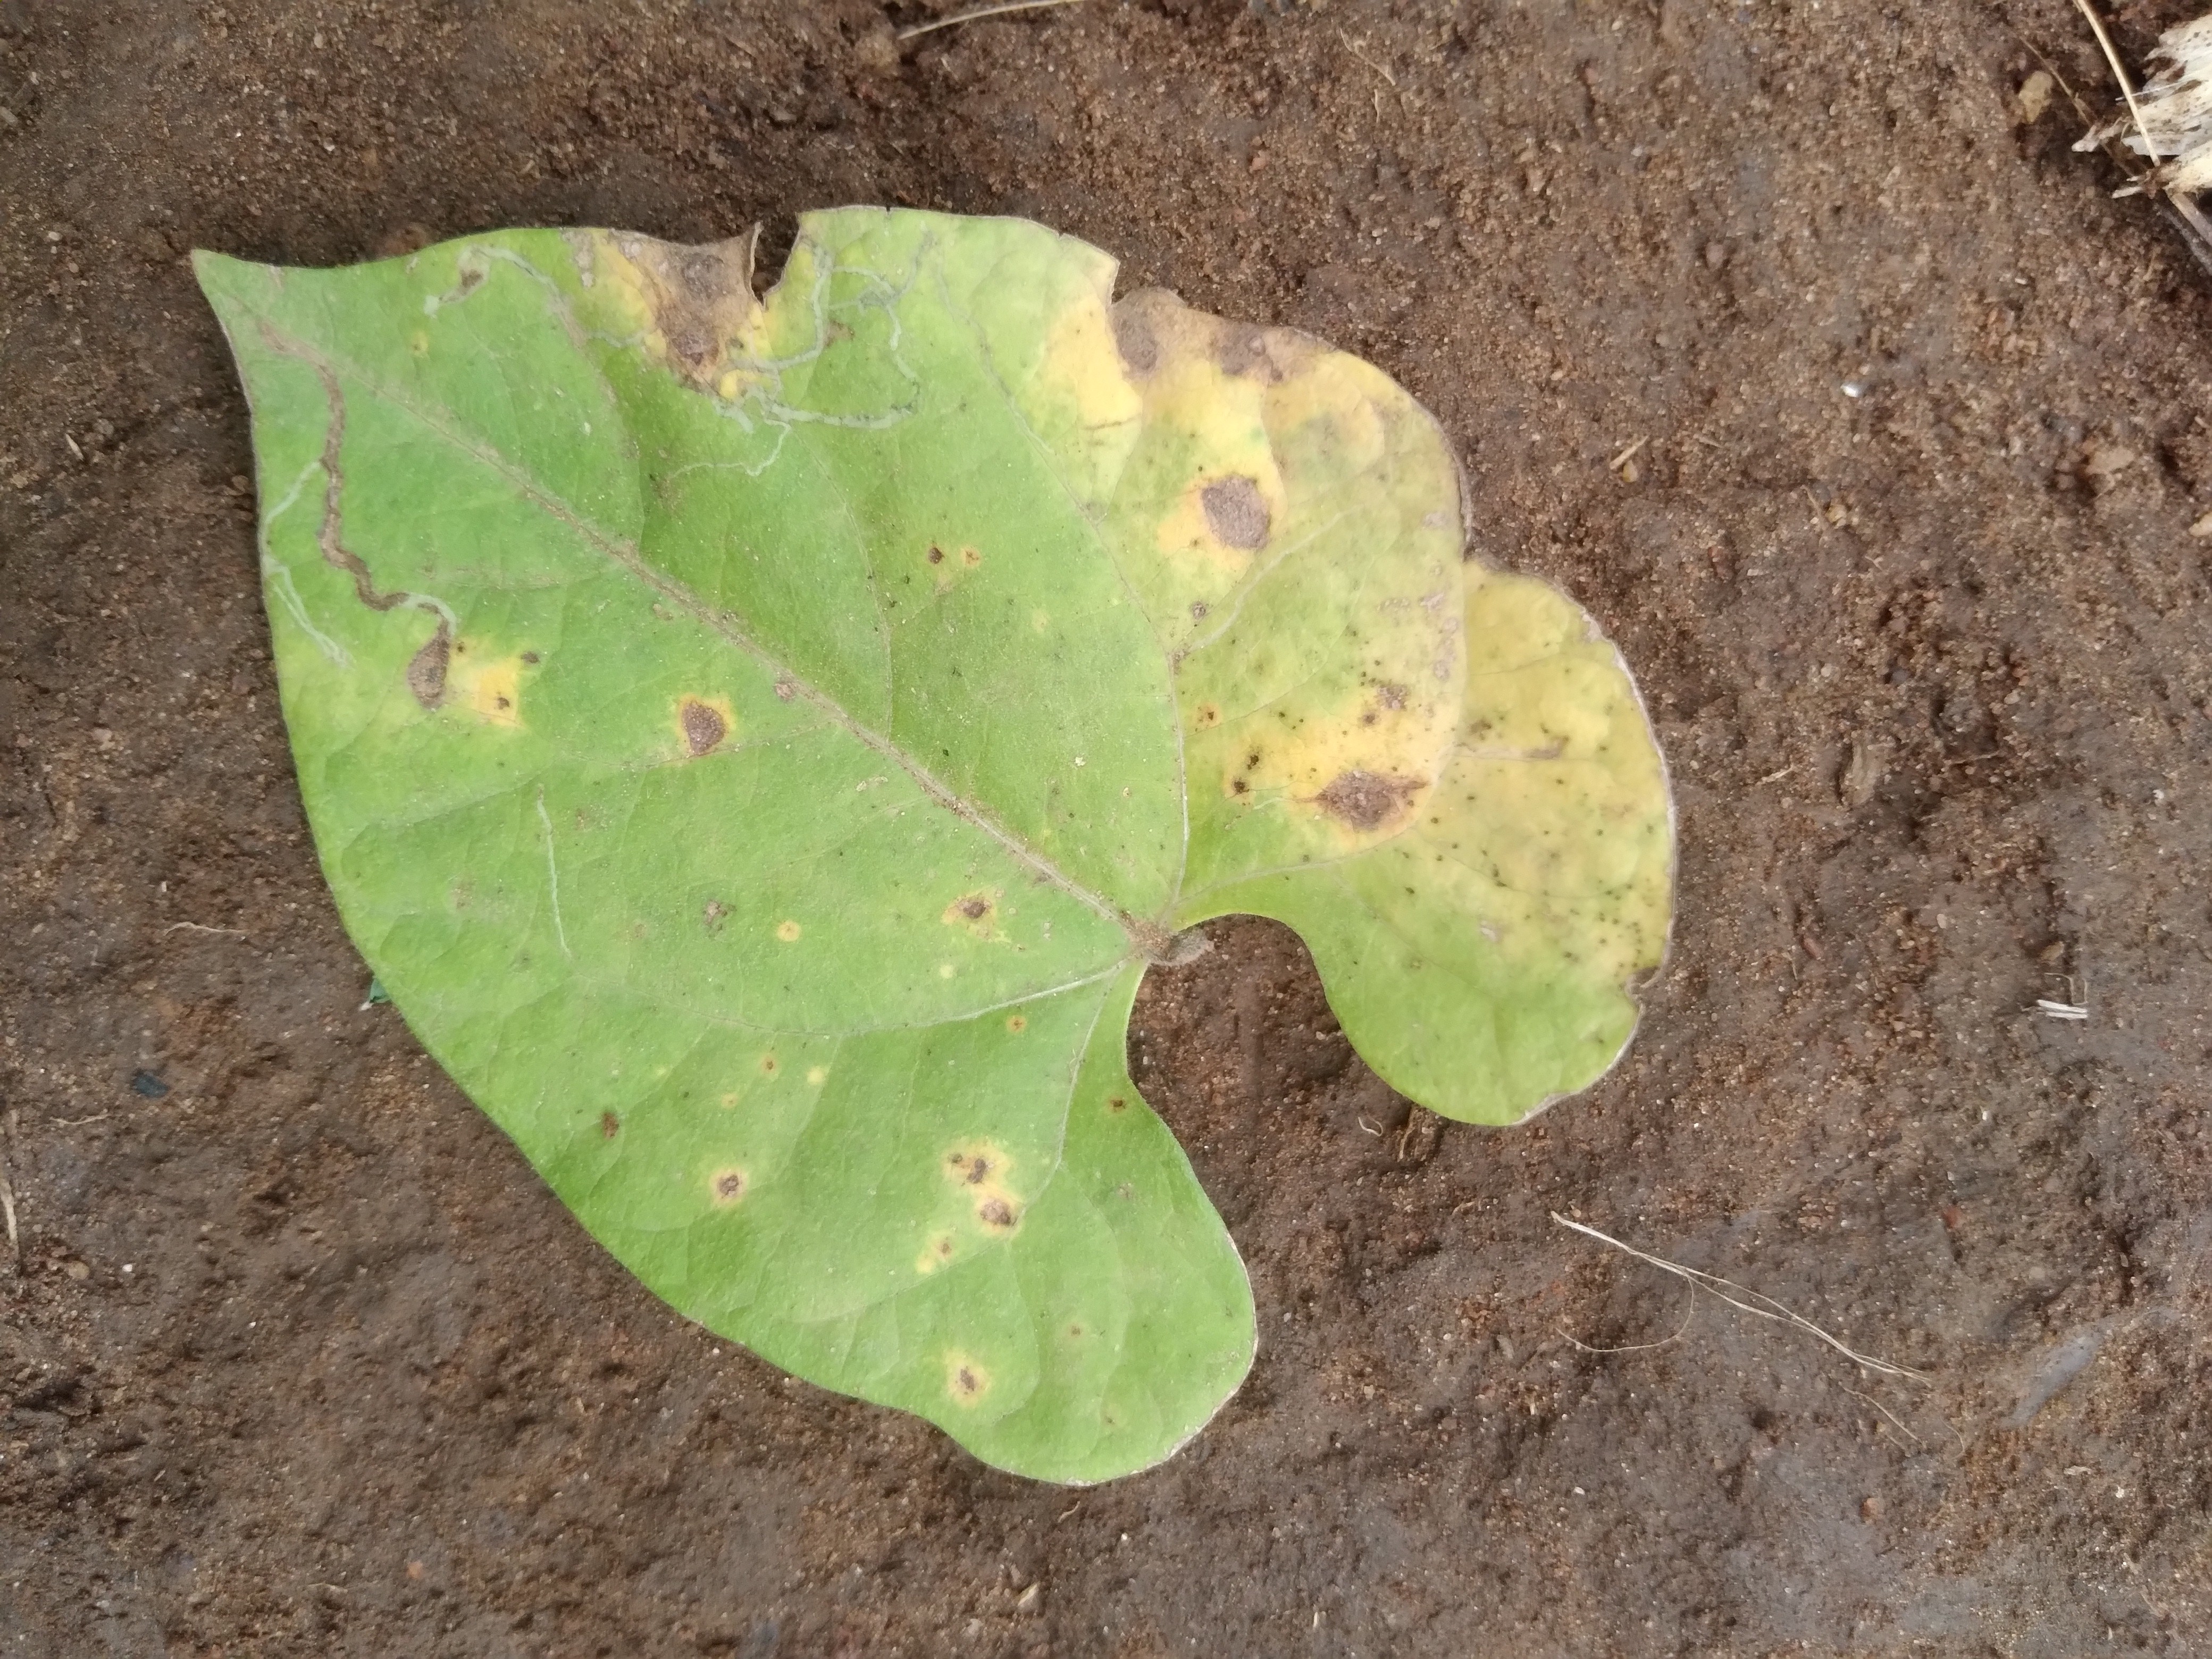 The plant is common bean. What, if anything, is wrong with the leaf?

rust
